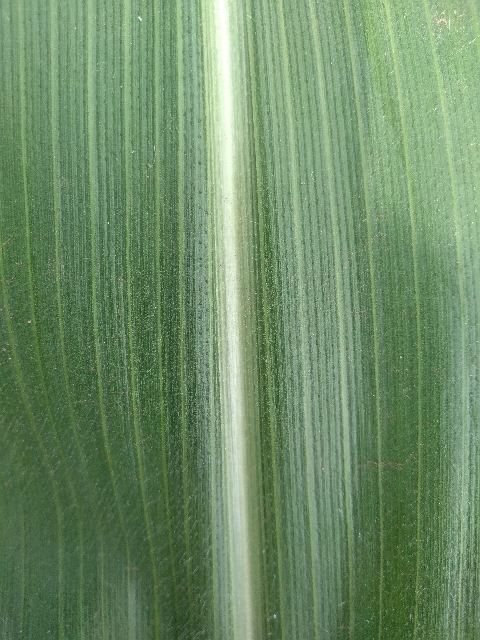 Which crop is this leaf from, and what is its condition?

maize, healthy
